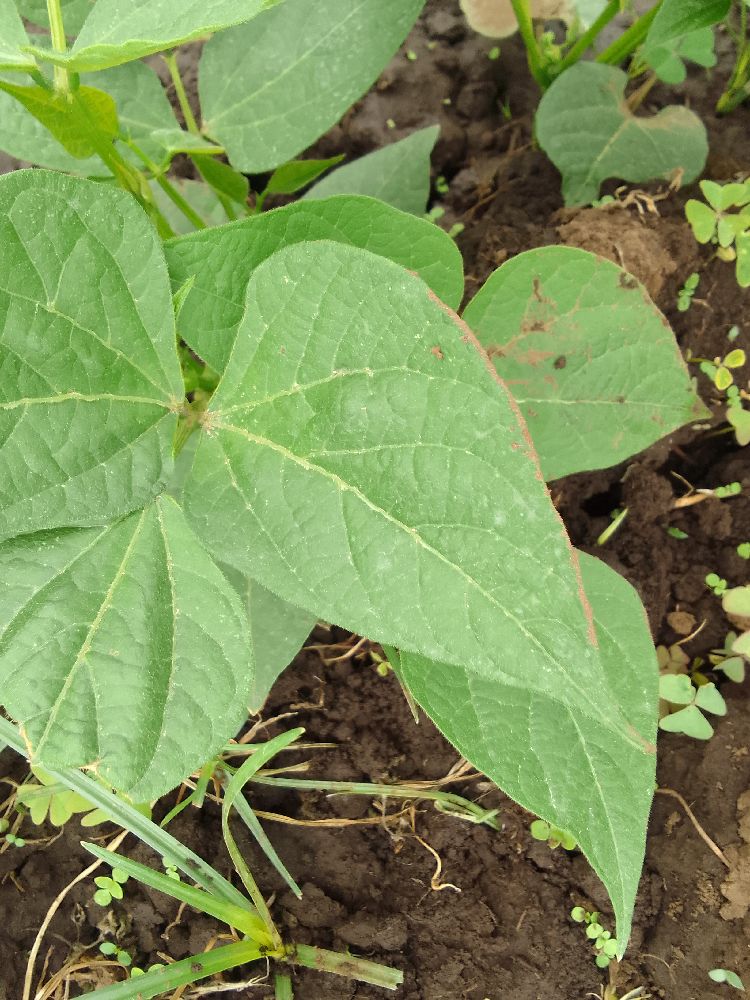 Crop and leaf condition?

common bean, healthy
